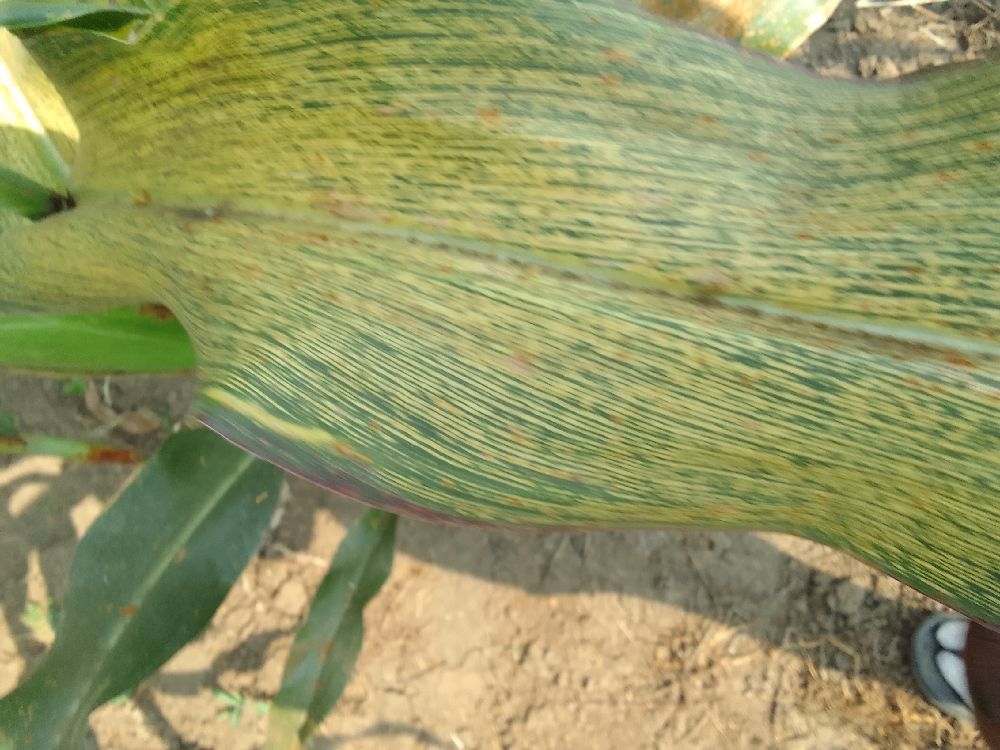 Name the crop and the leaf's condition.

maize, maize streak virus
